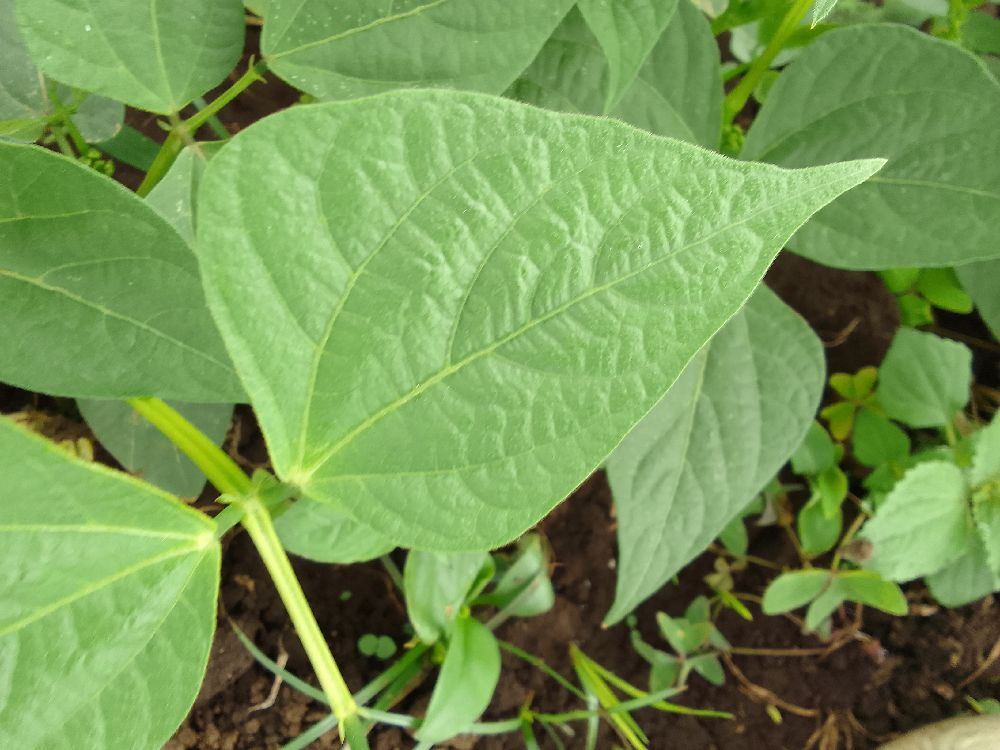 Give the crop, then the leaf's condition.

common bean, healthy
